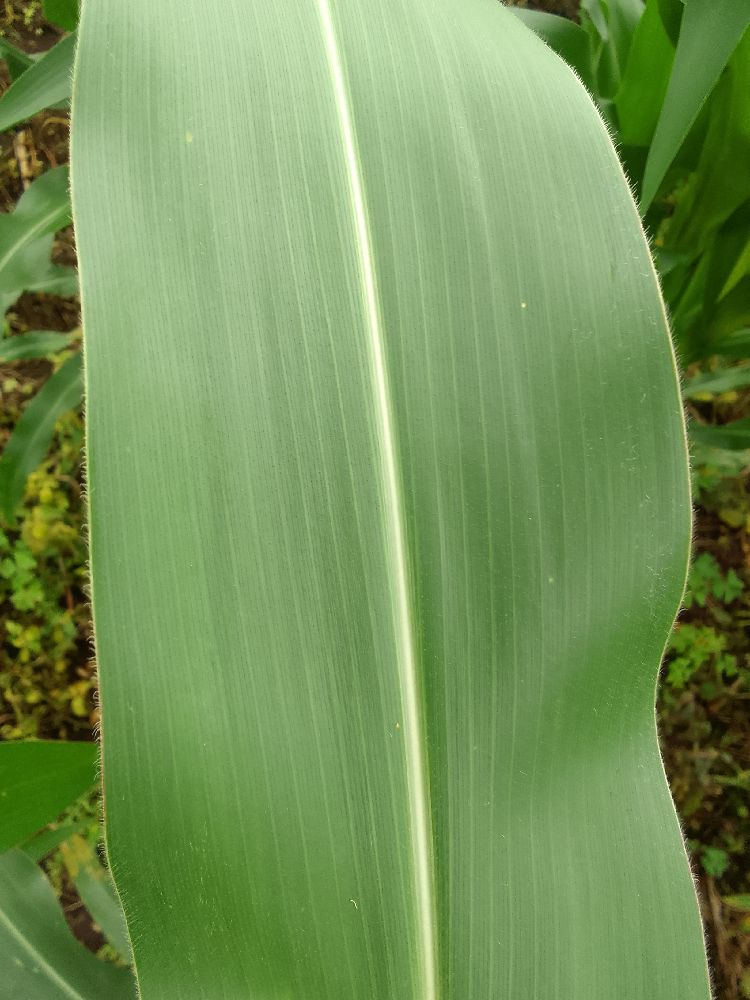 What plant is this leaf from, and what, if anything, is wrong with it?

maize, healthy
